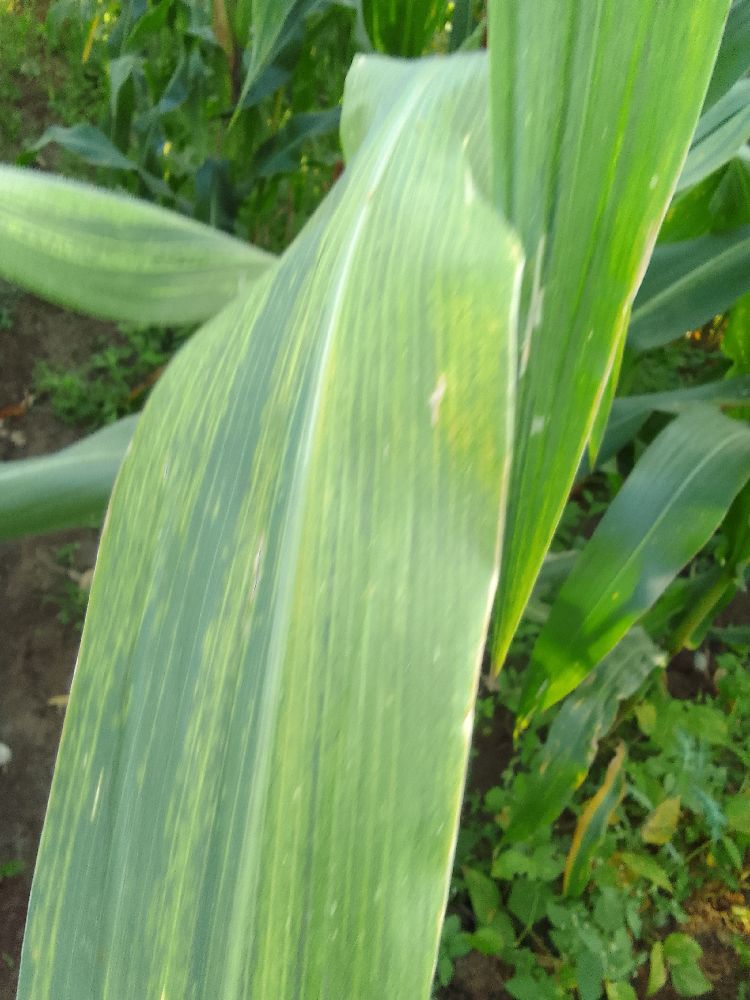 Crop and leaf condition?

maize, maize lethal necrosis
